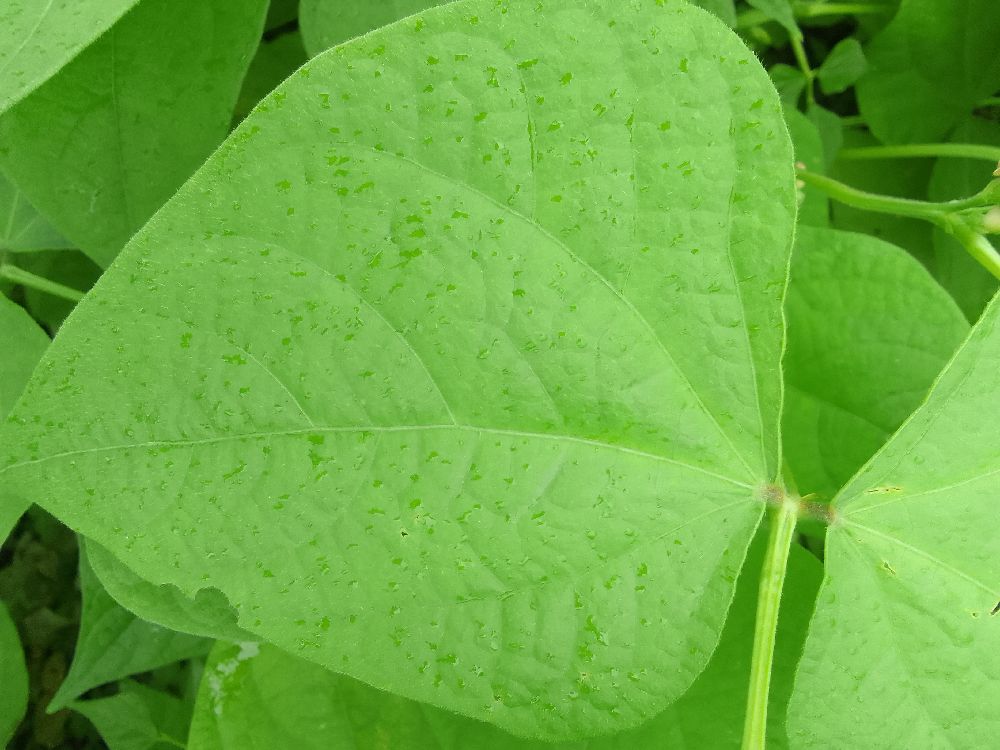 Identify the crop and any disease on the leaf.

common bean, healthy
